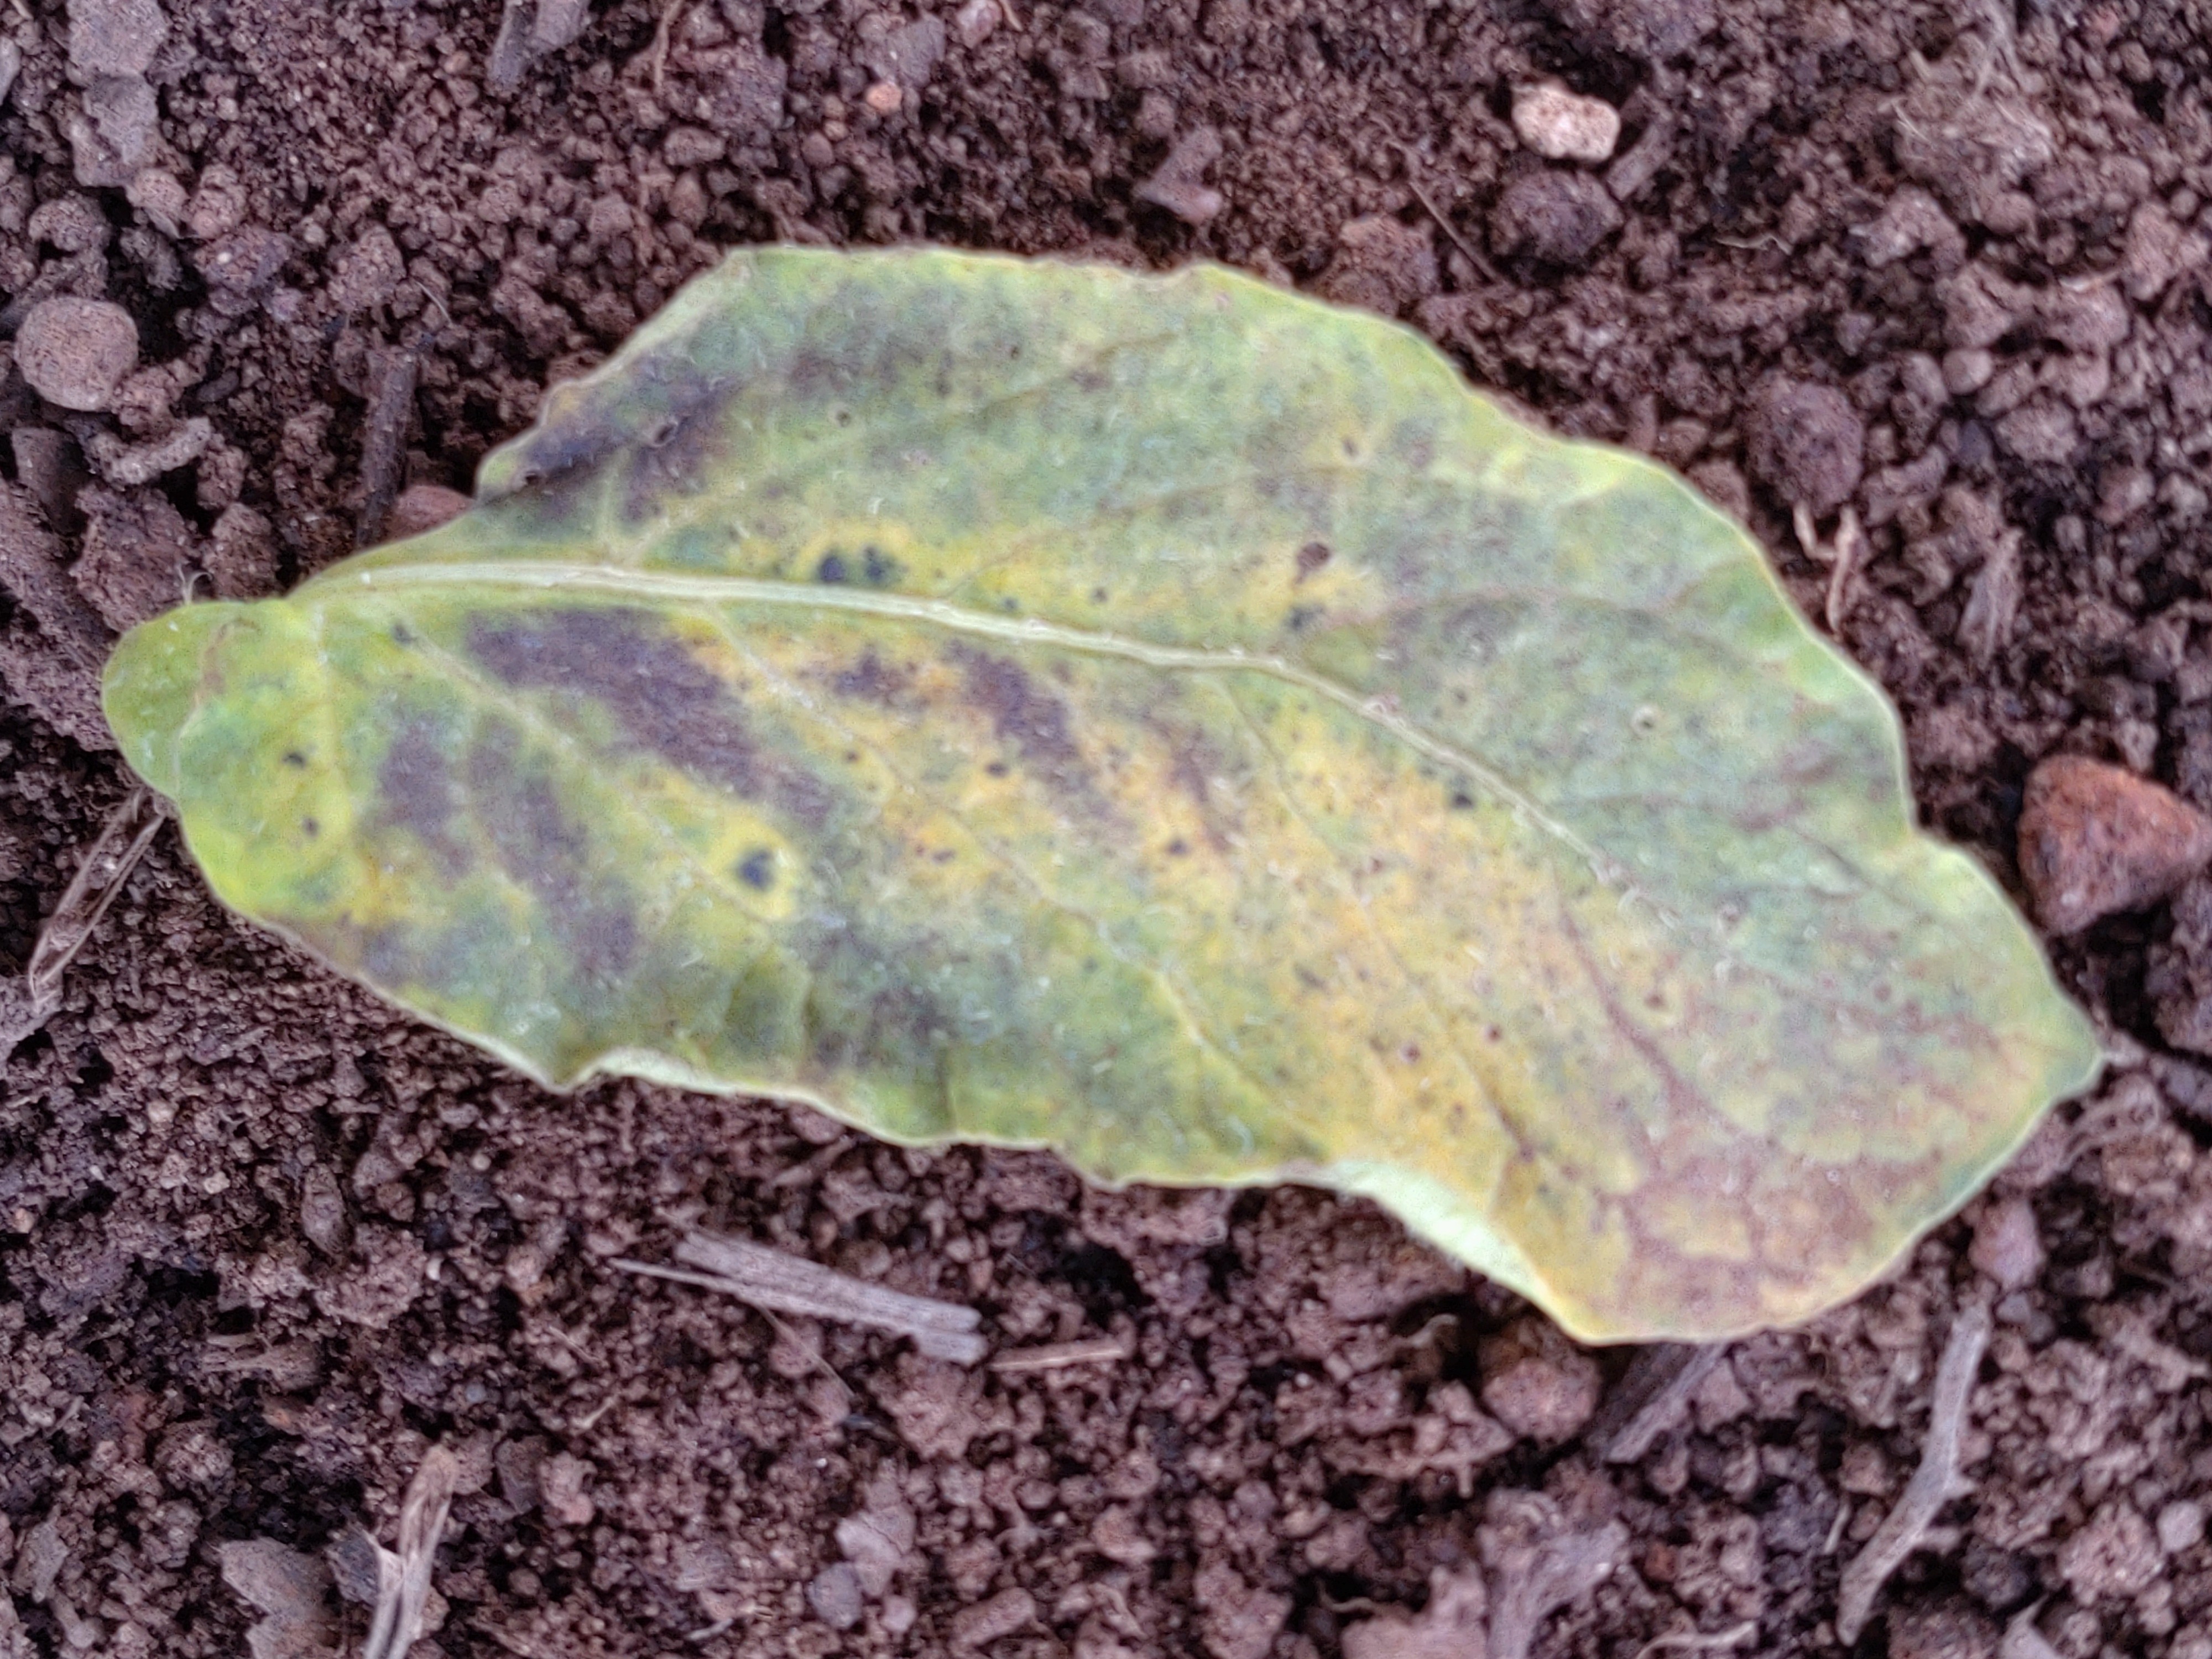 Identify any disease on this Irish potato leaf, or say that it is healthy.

late blight
